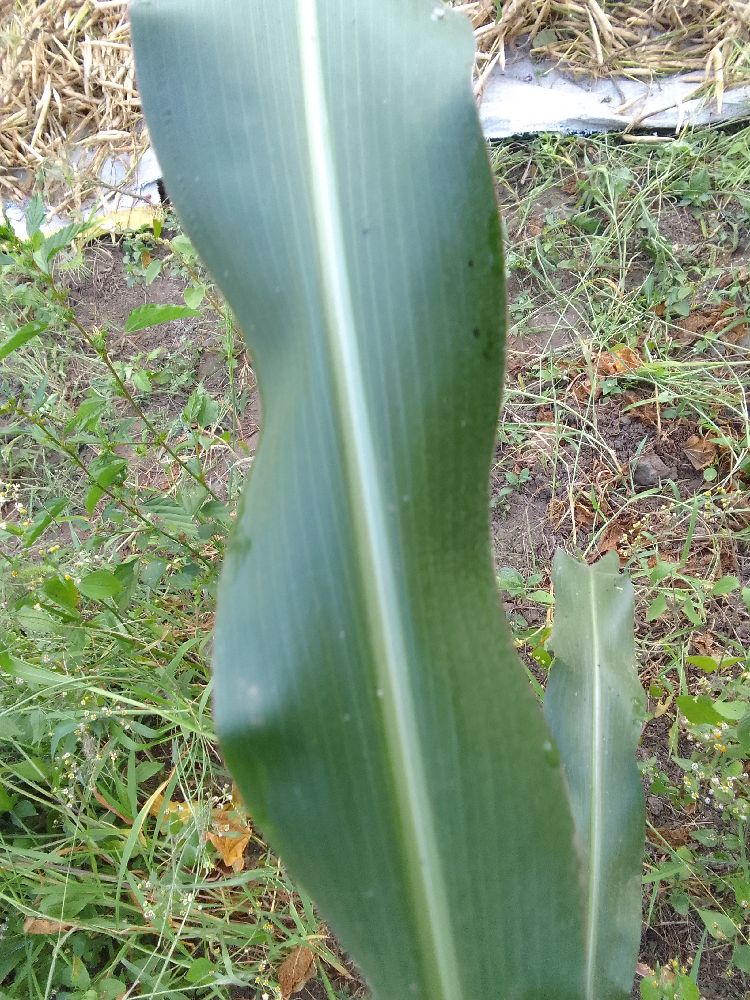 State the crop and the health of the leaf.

maize, healthy
